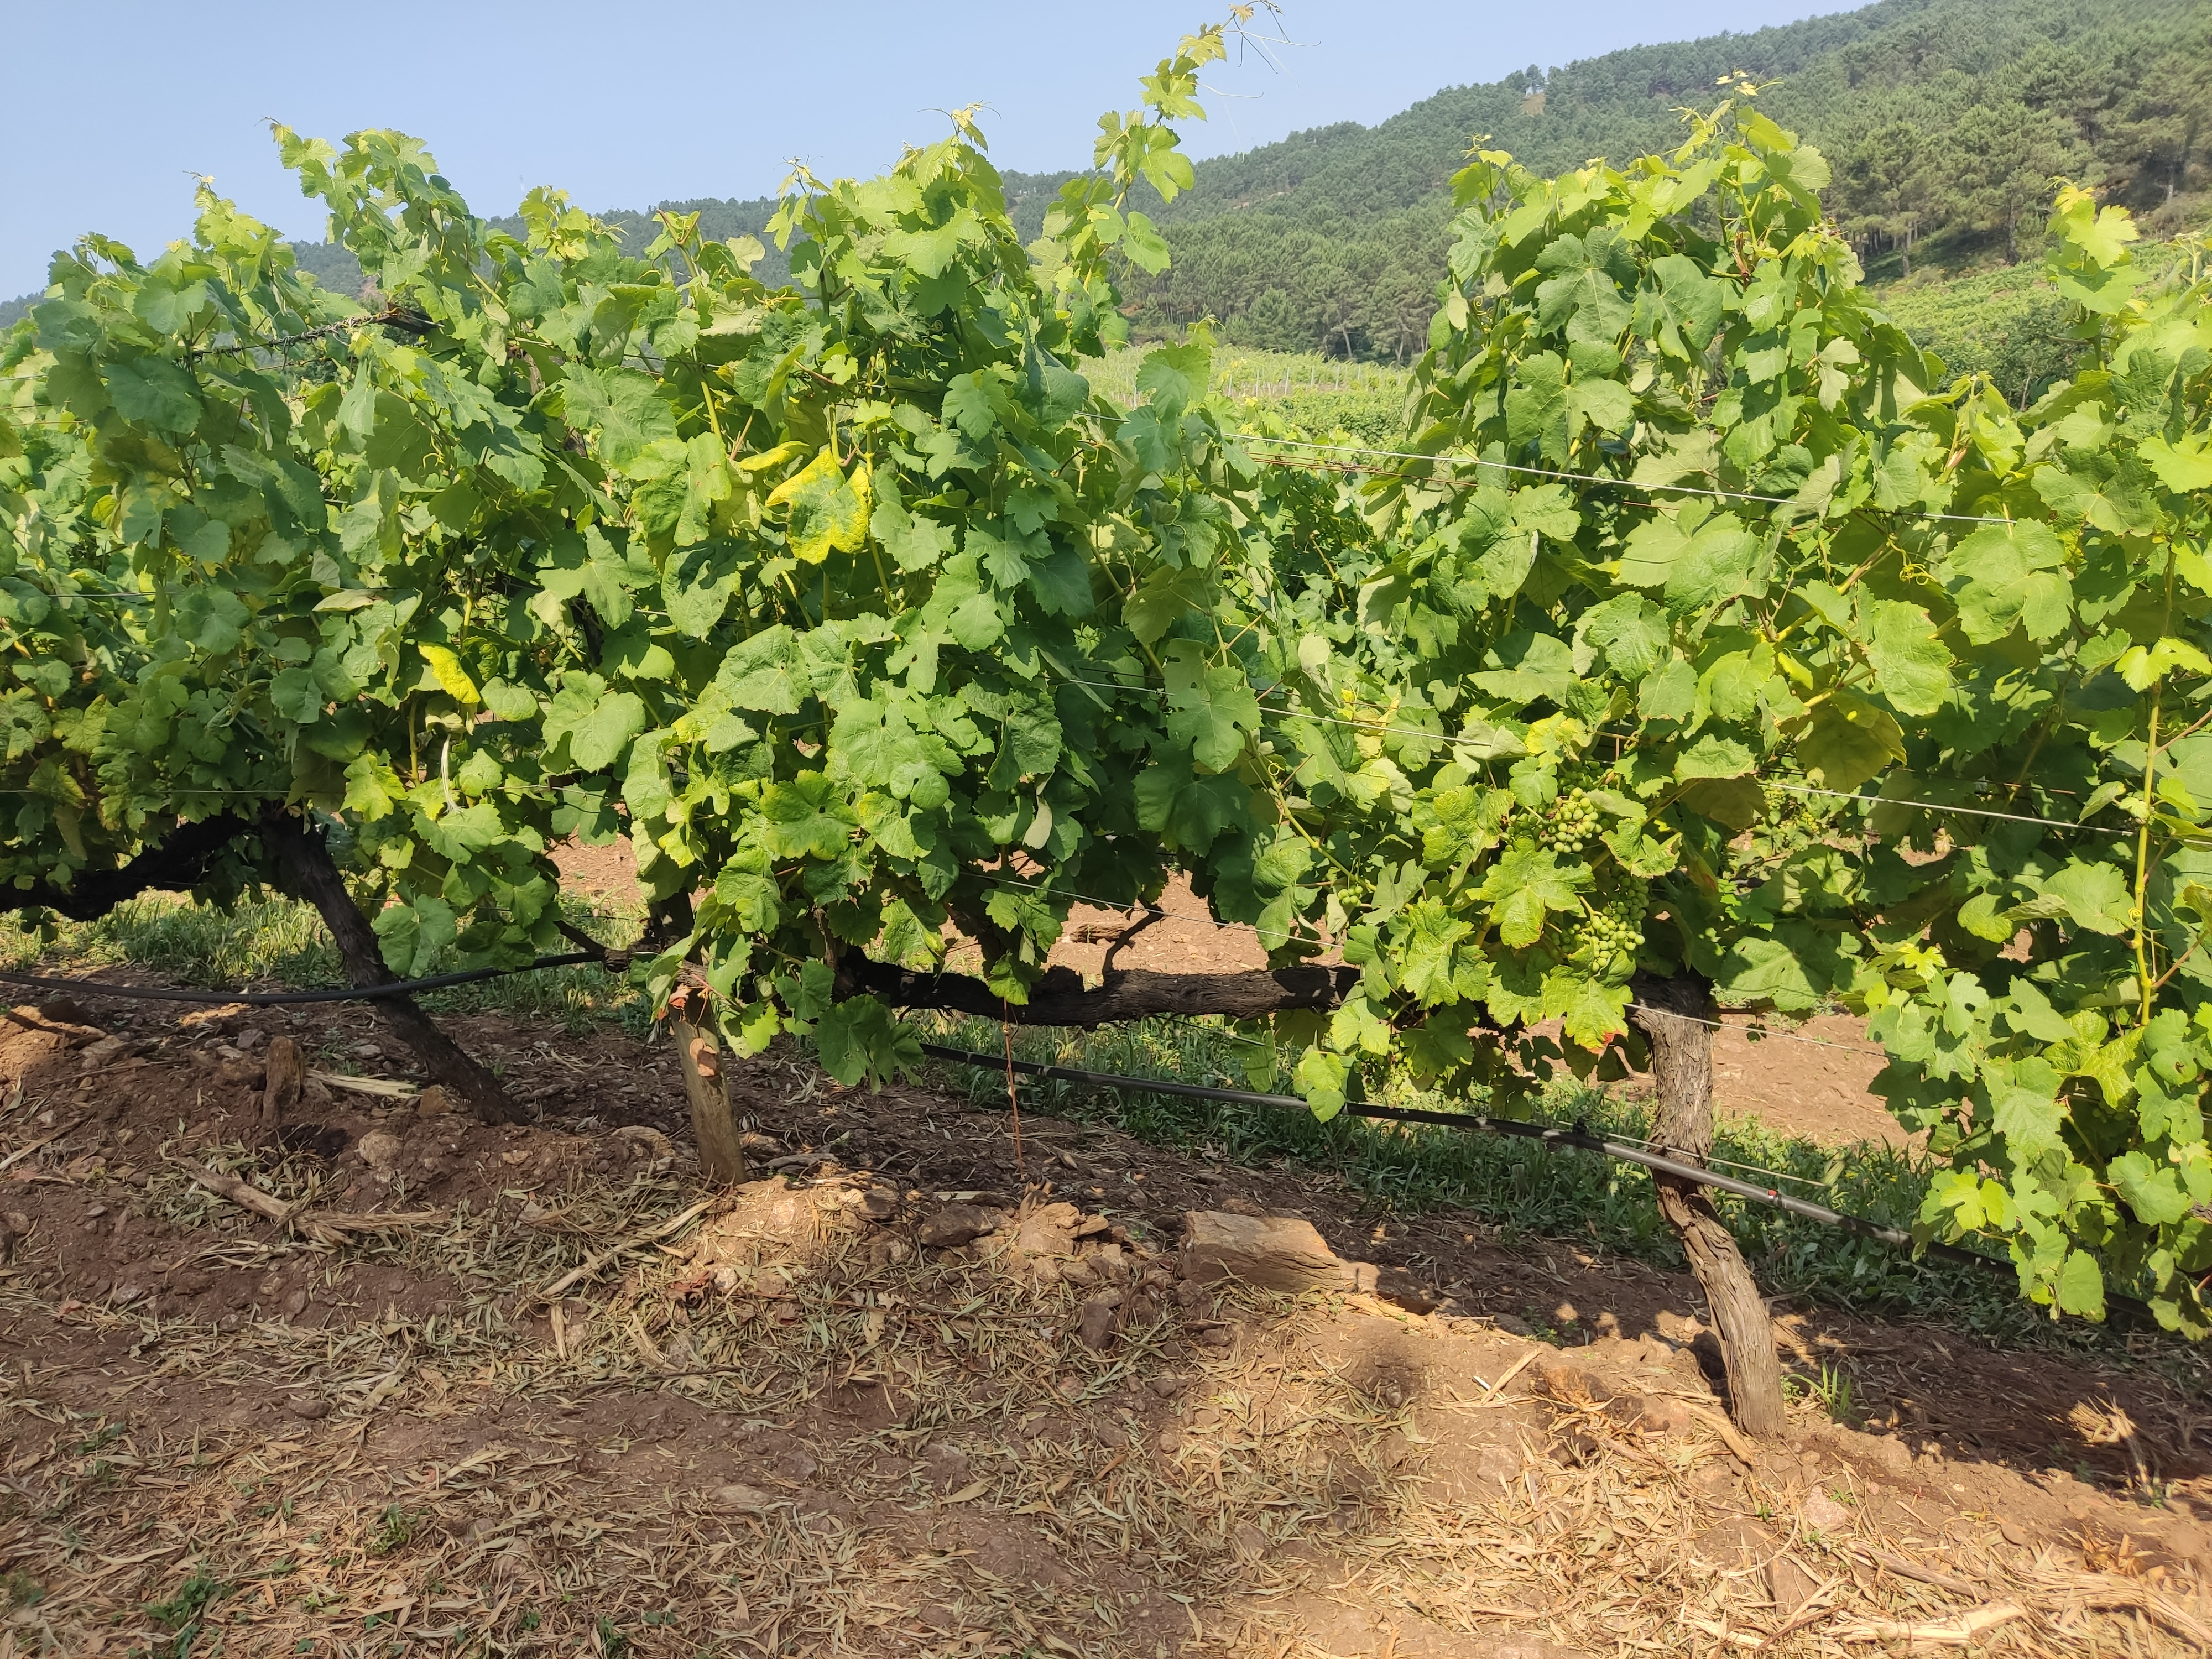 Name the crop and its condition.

grapevine, not affected by esca disease
